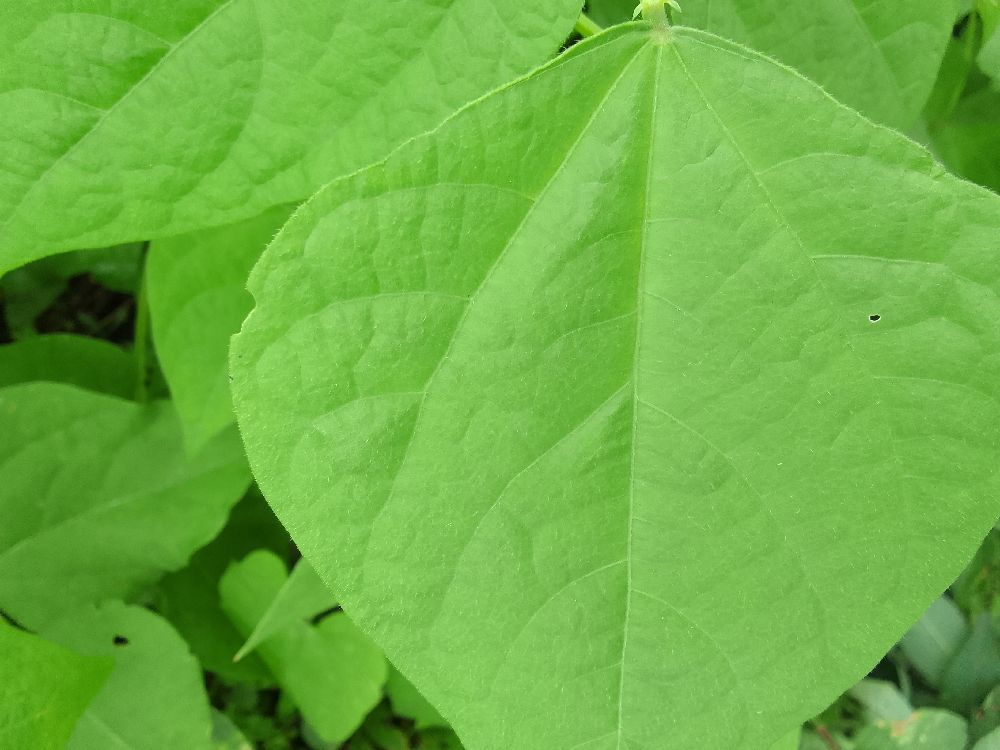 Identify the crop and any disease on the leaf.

common bean, healthy
